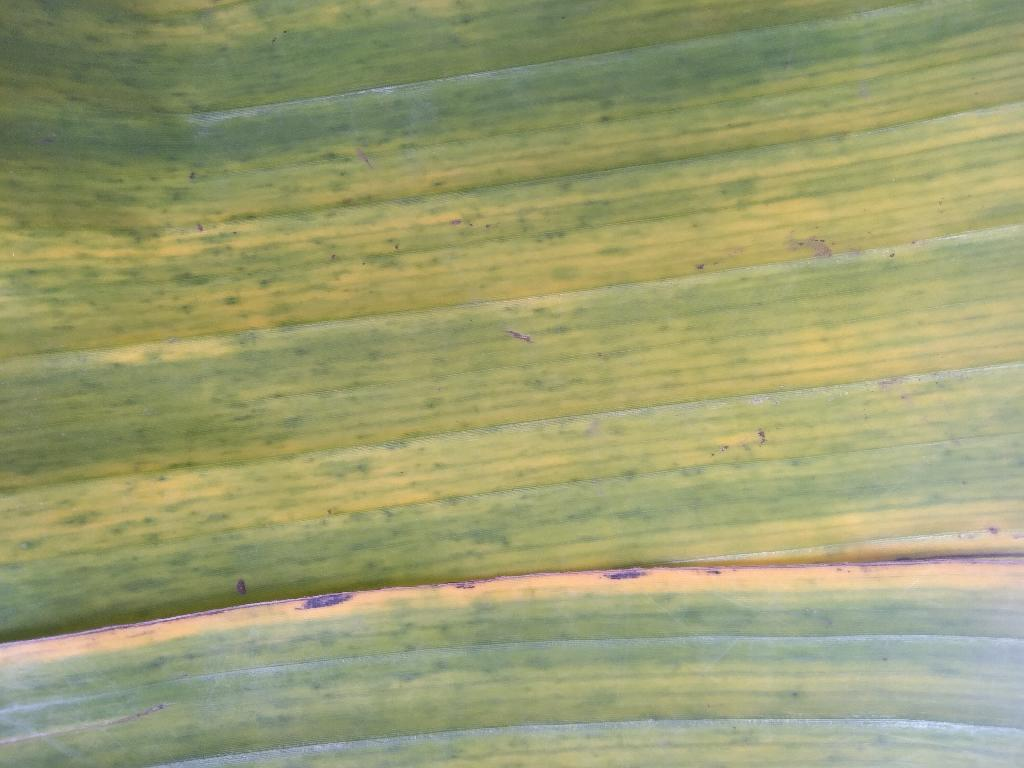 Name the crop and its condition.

banana, fusarium wilt race 1
